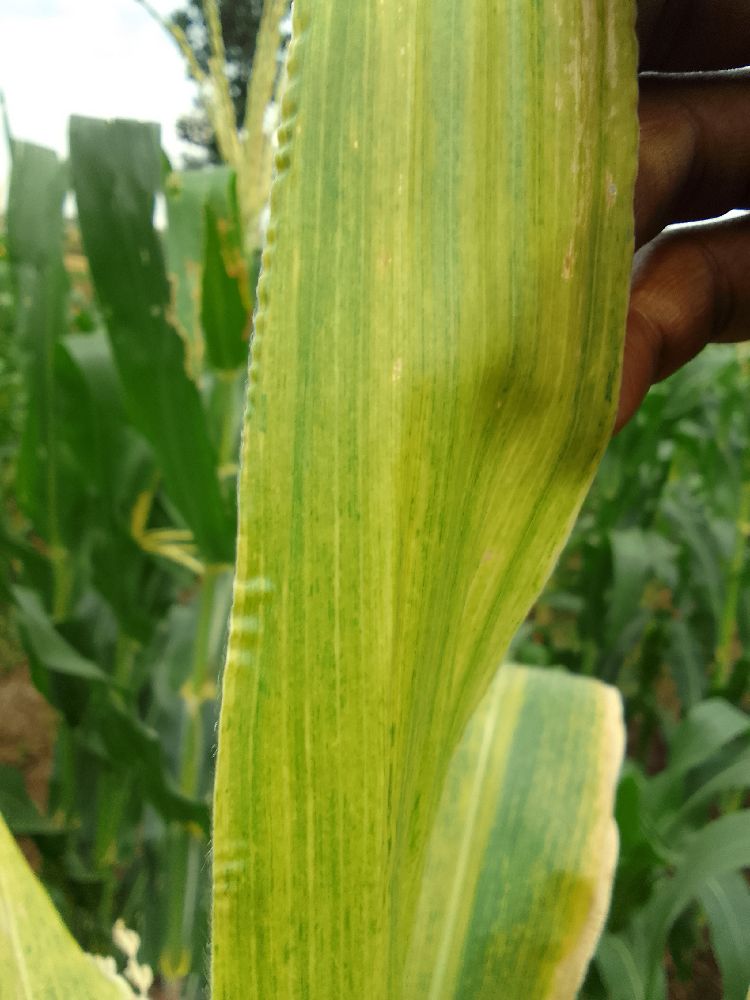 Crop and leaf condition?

maize, maize lethal necrosis
